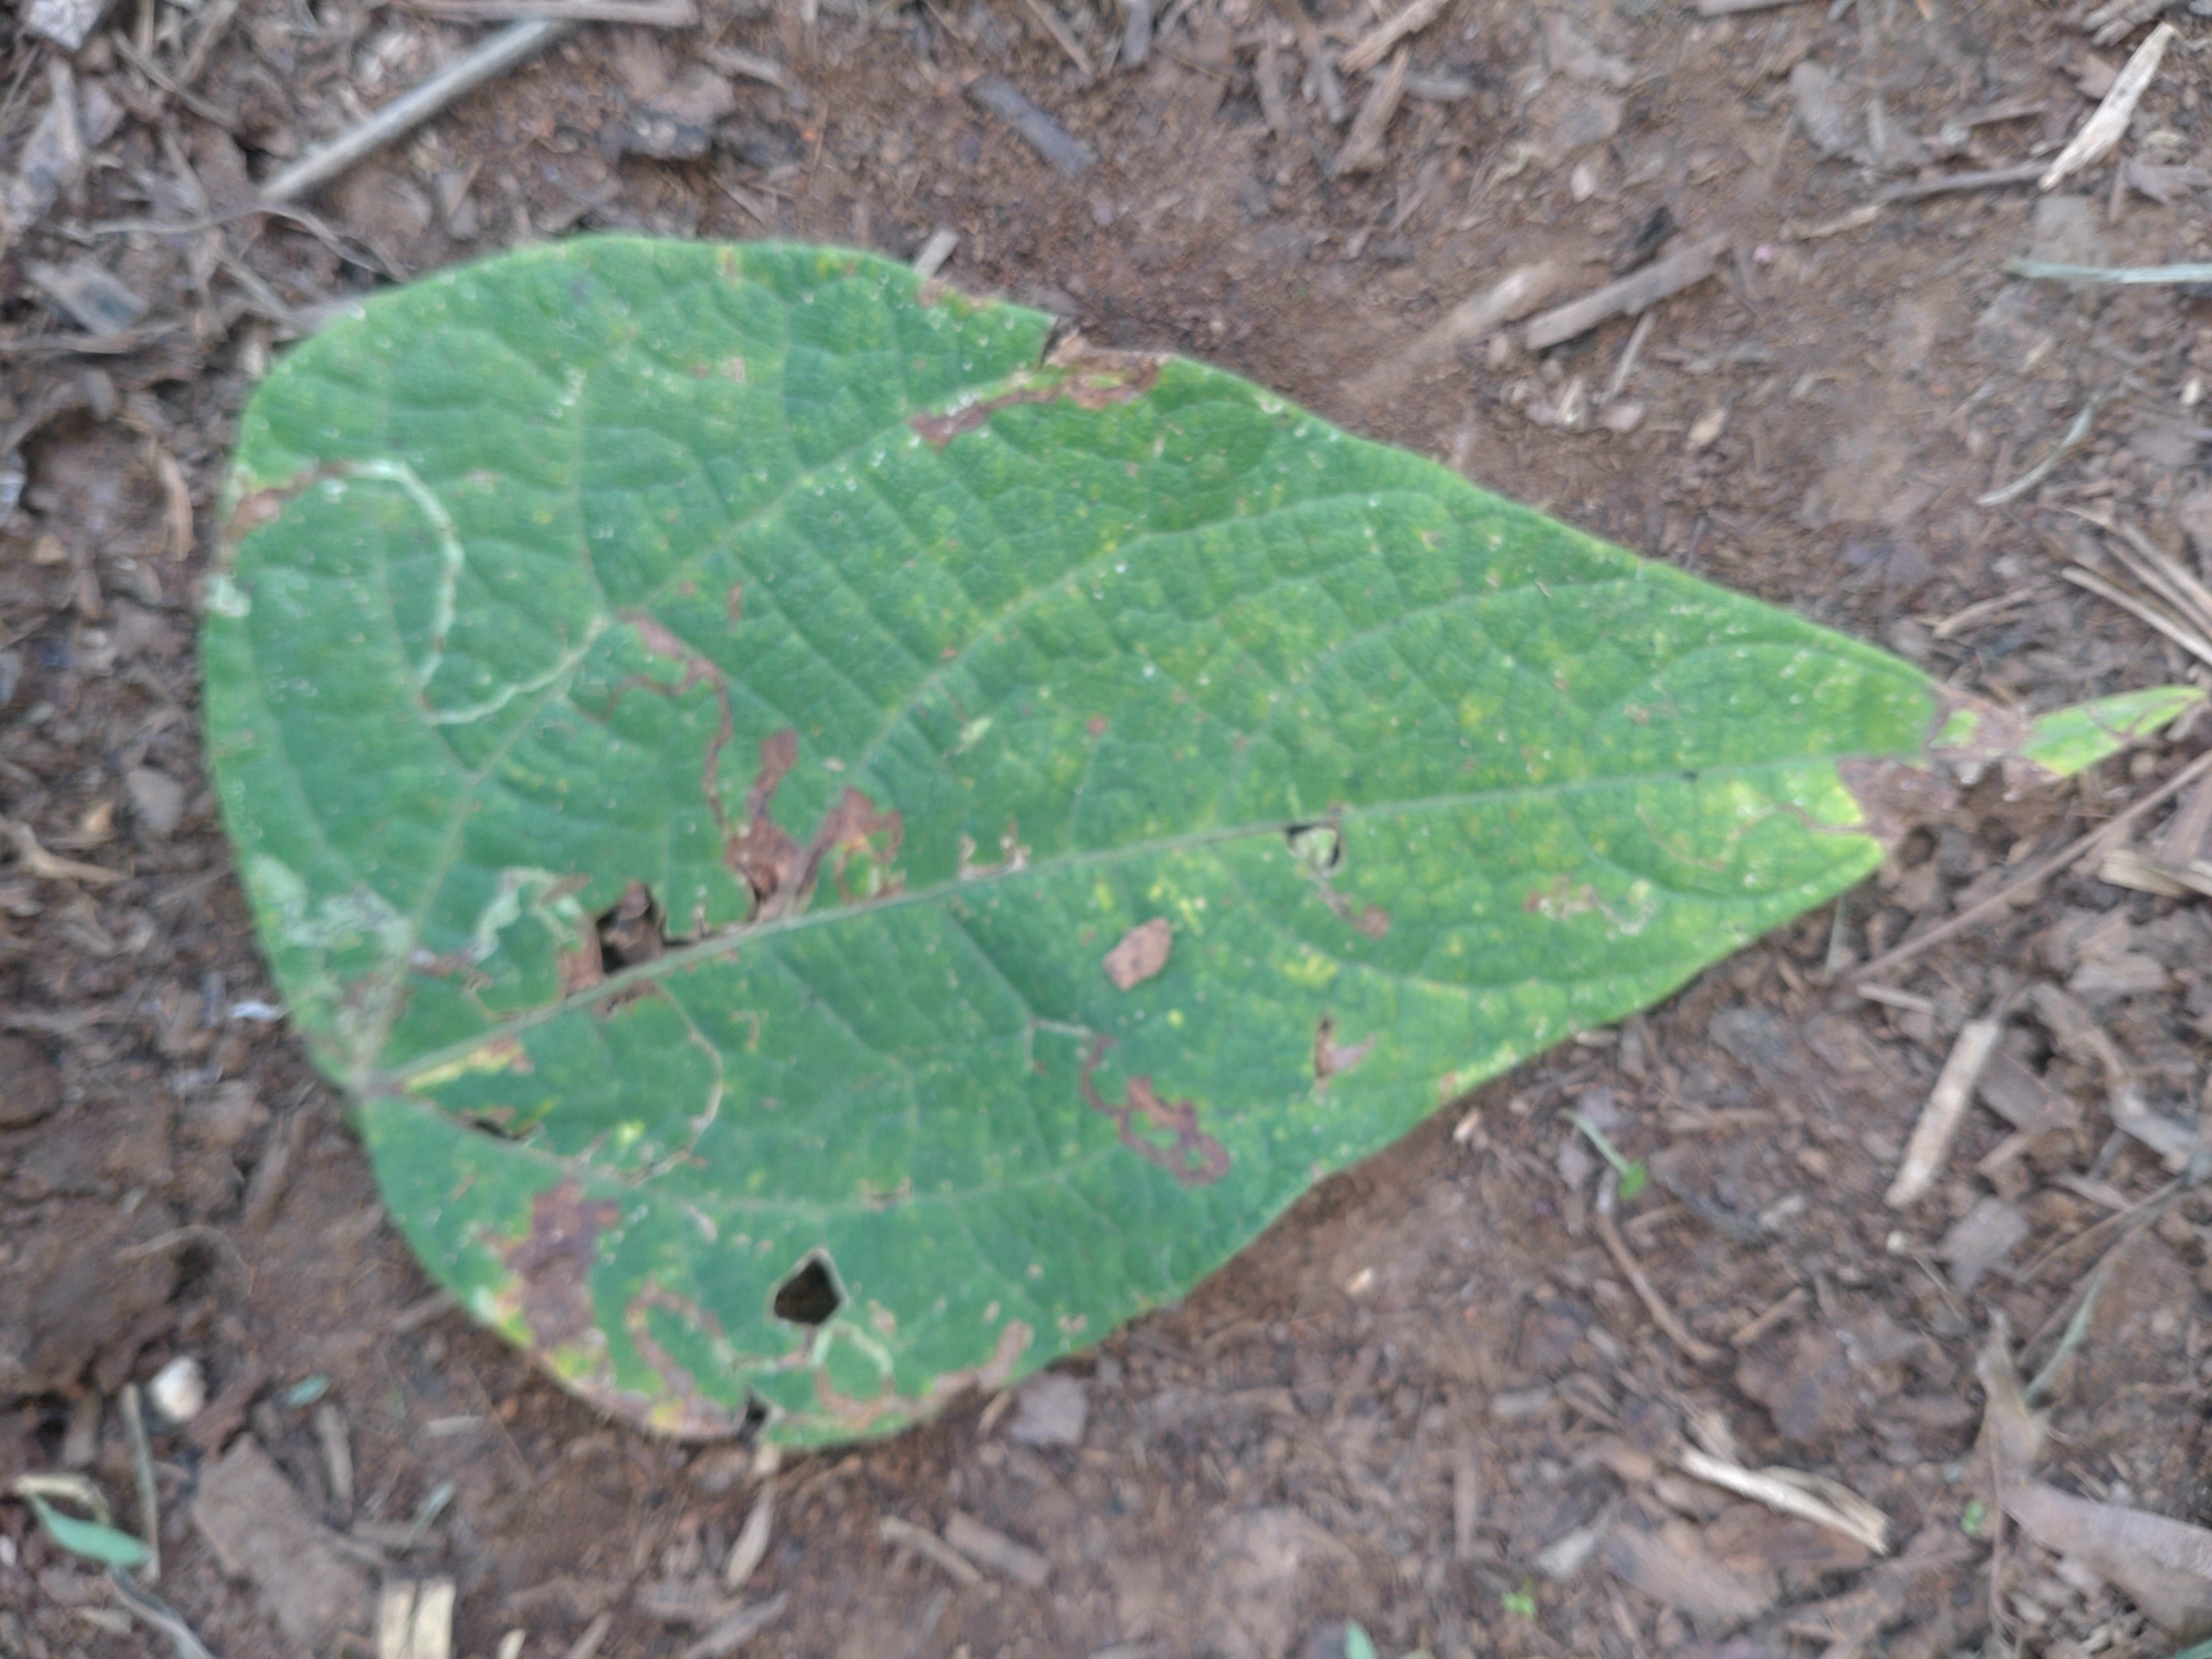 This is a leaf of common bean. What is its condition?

anthracnose
